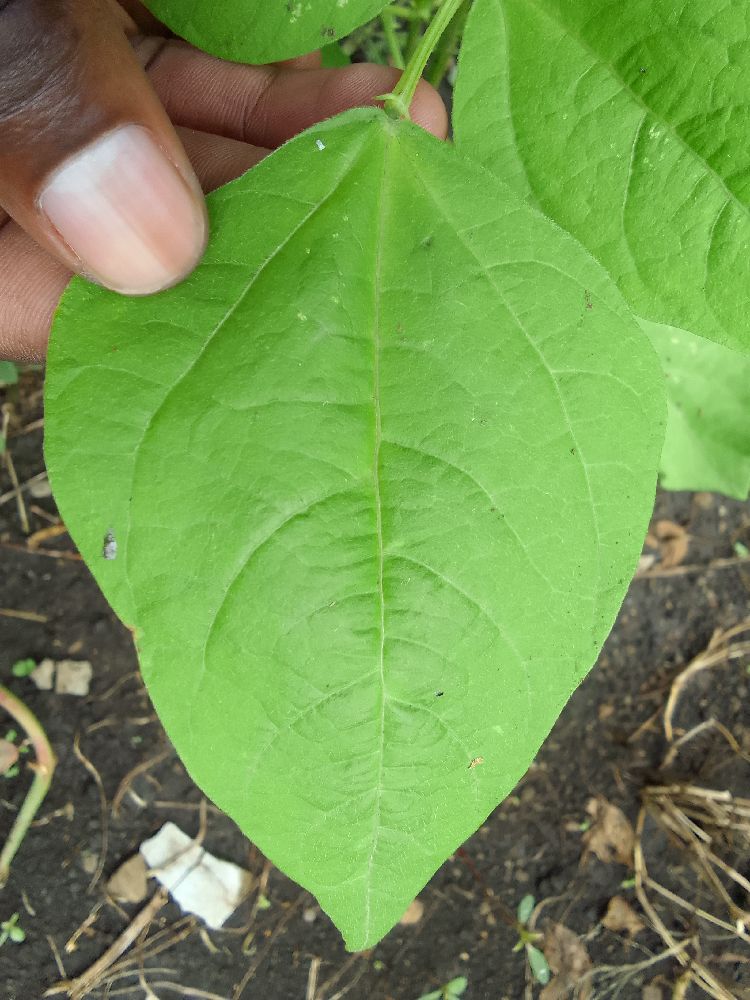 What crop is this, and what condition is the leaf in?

common bean, healthy
